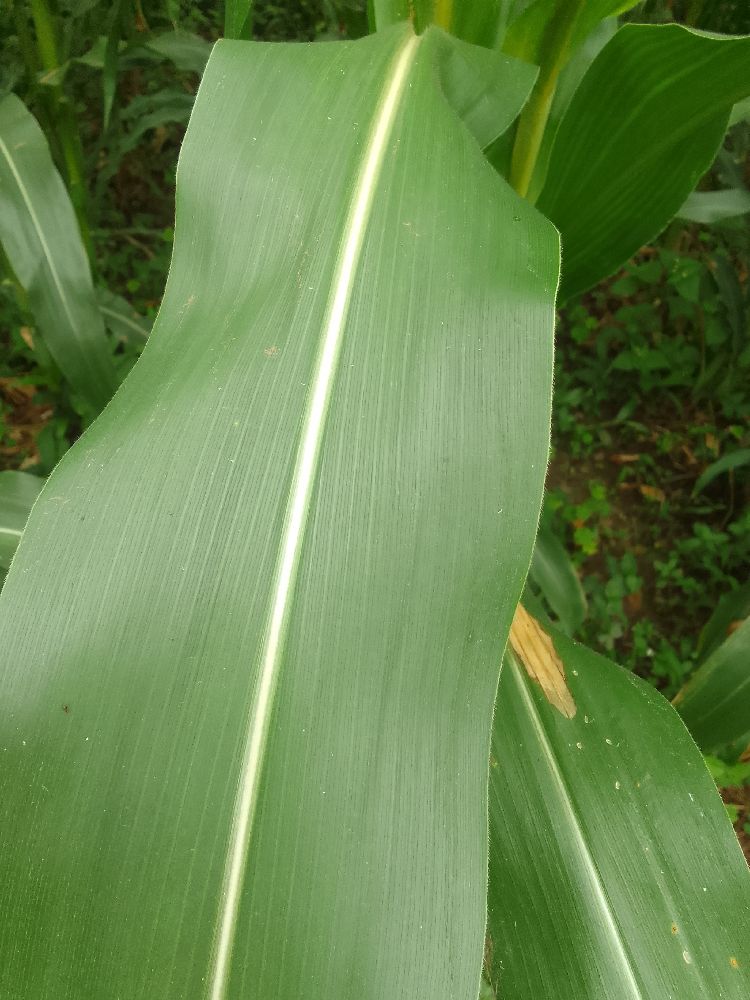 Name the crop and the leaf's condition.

maize, healthy
